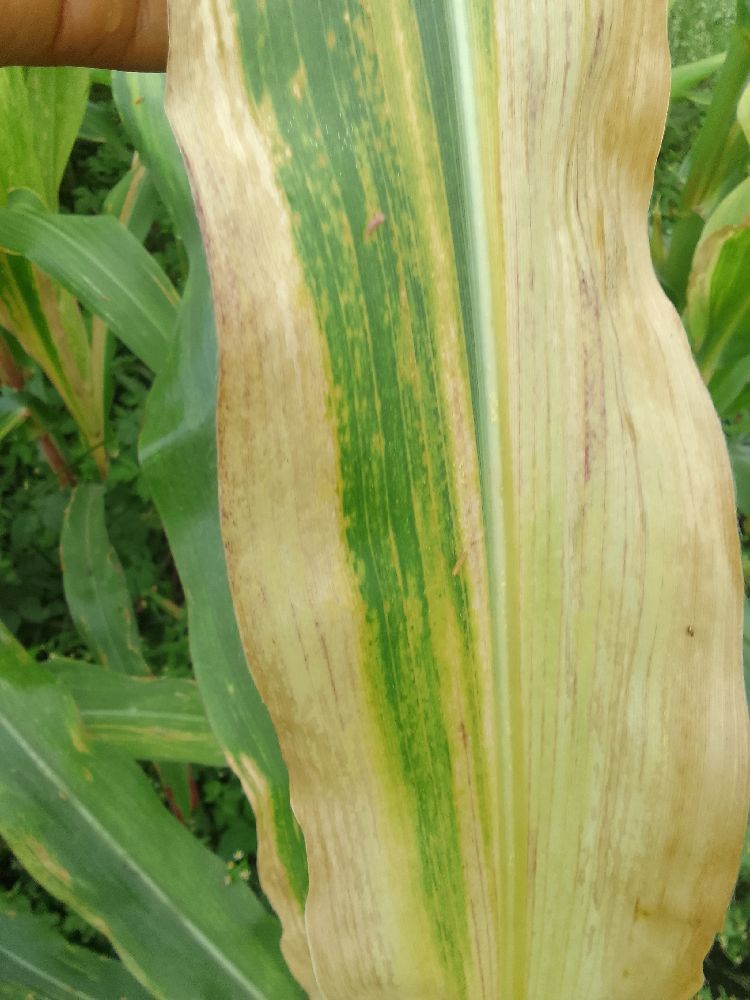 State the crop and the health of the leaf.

maize, maize lethal necrosis
